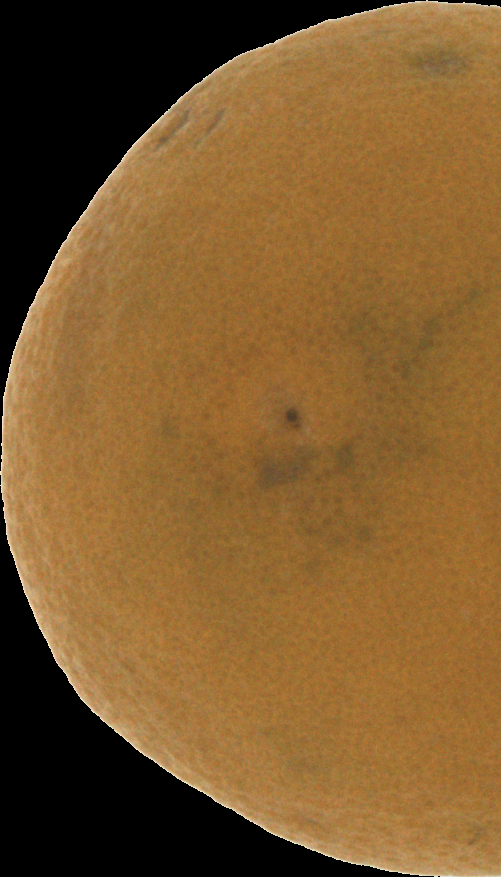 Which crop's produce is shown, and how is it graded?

orange, bad
